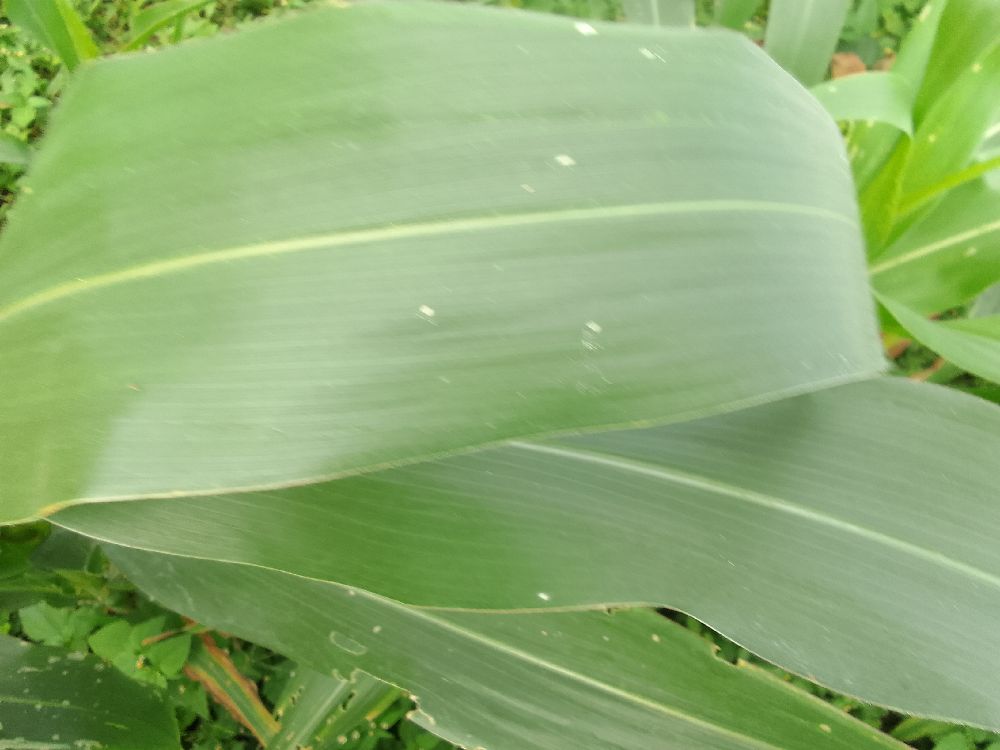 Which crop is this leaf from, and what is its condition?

maize, healthy
